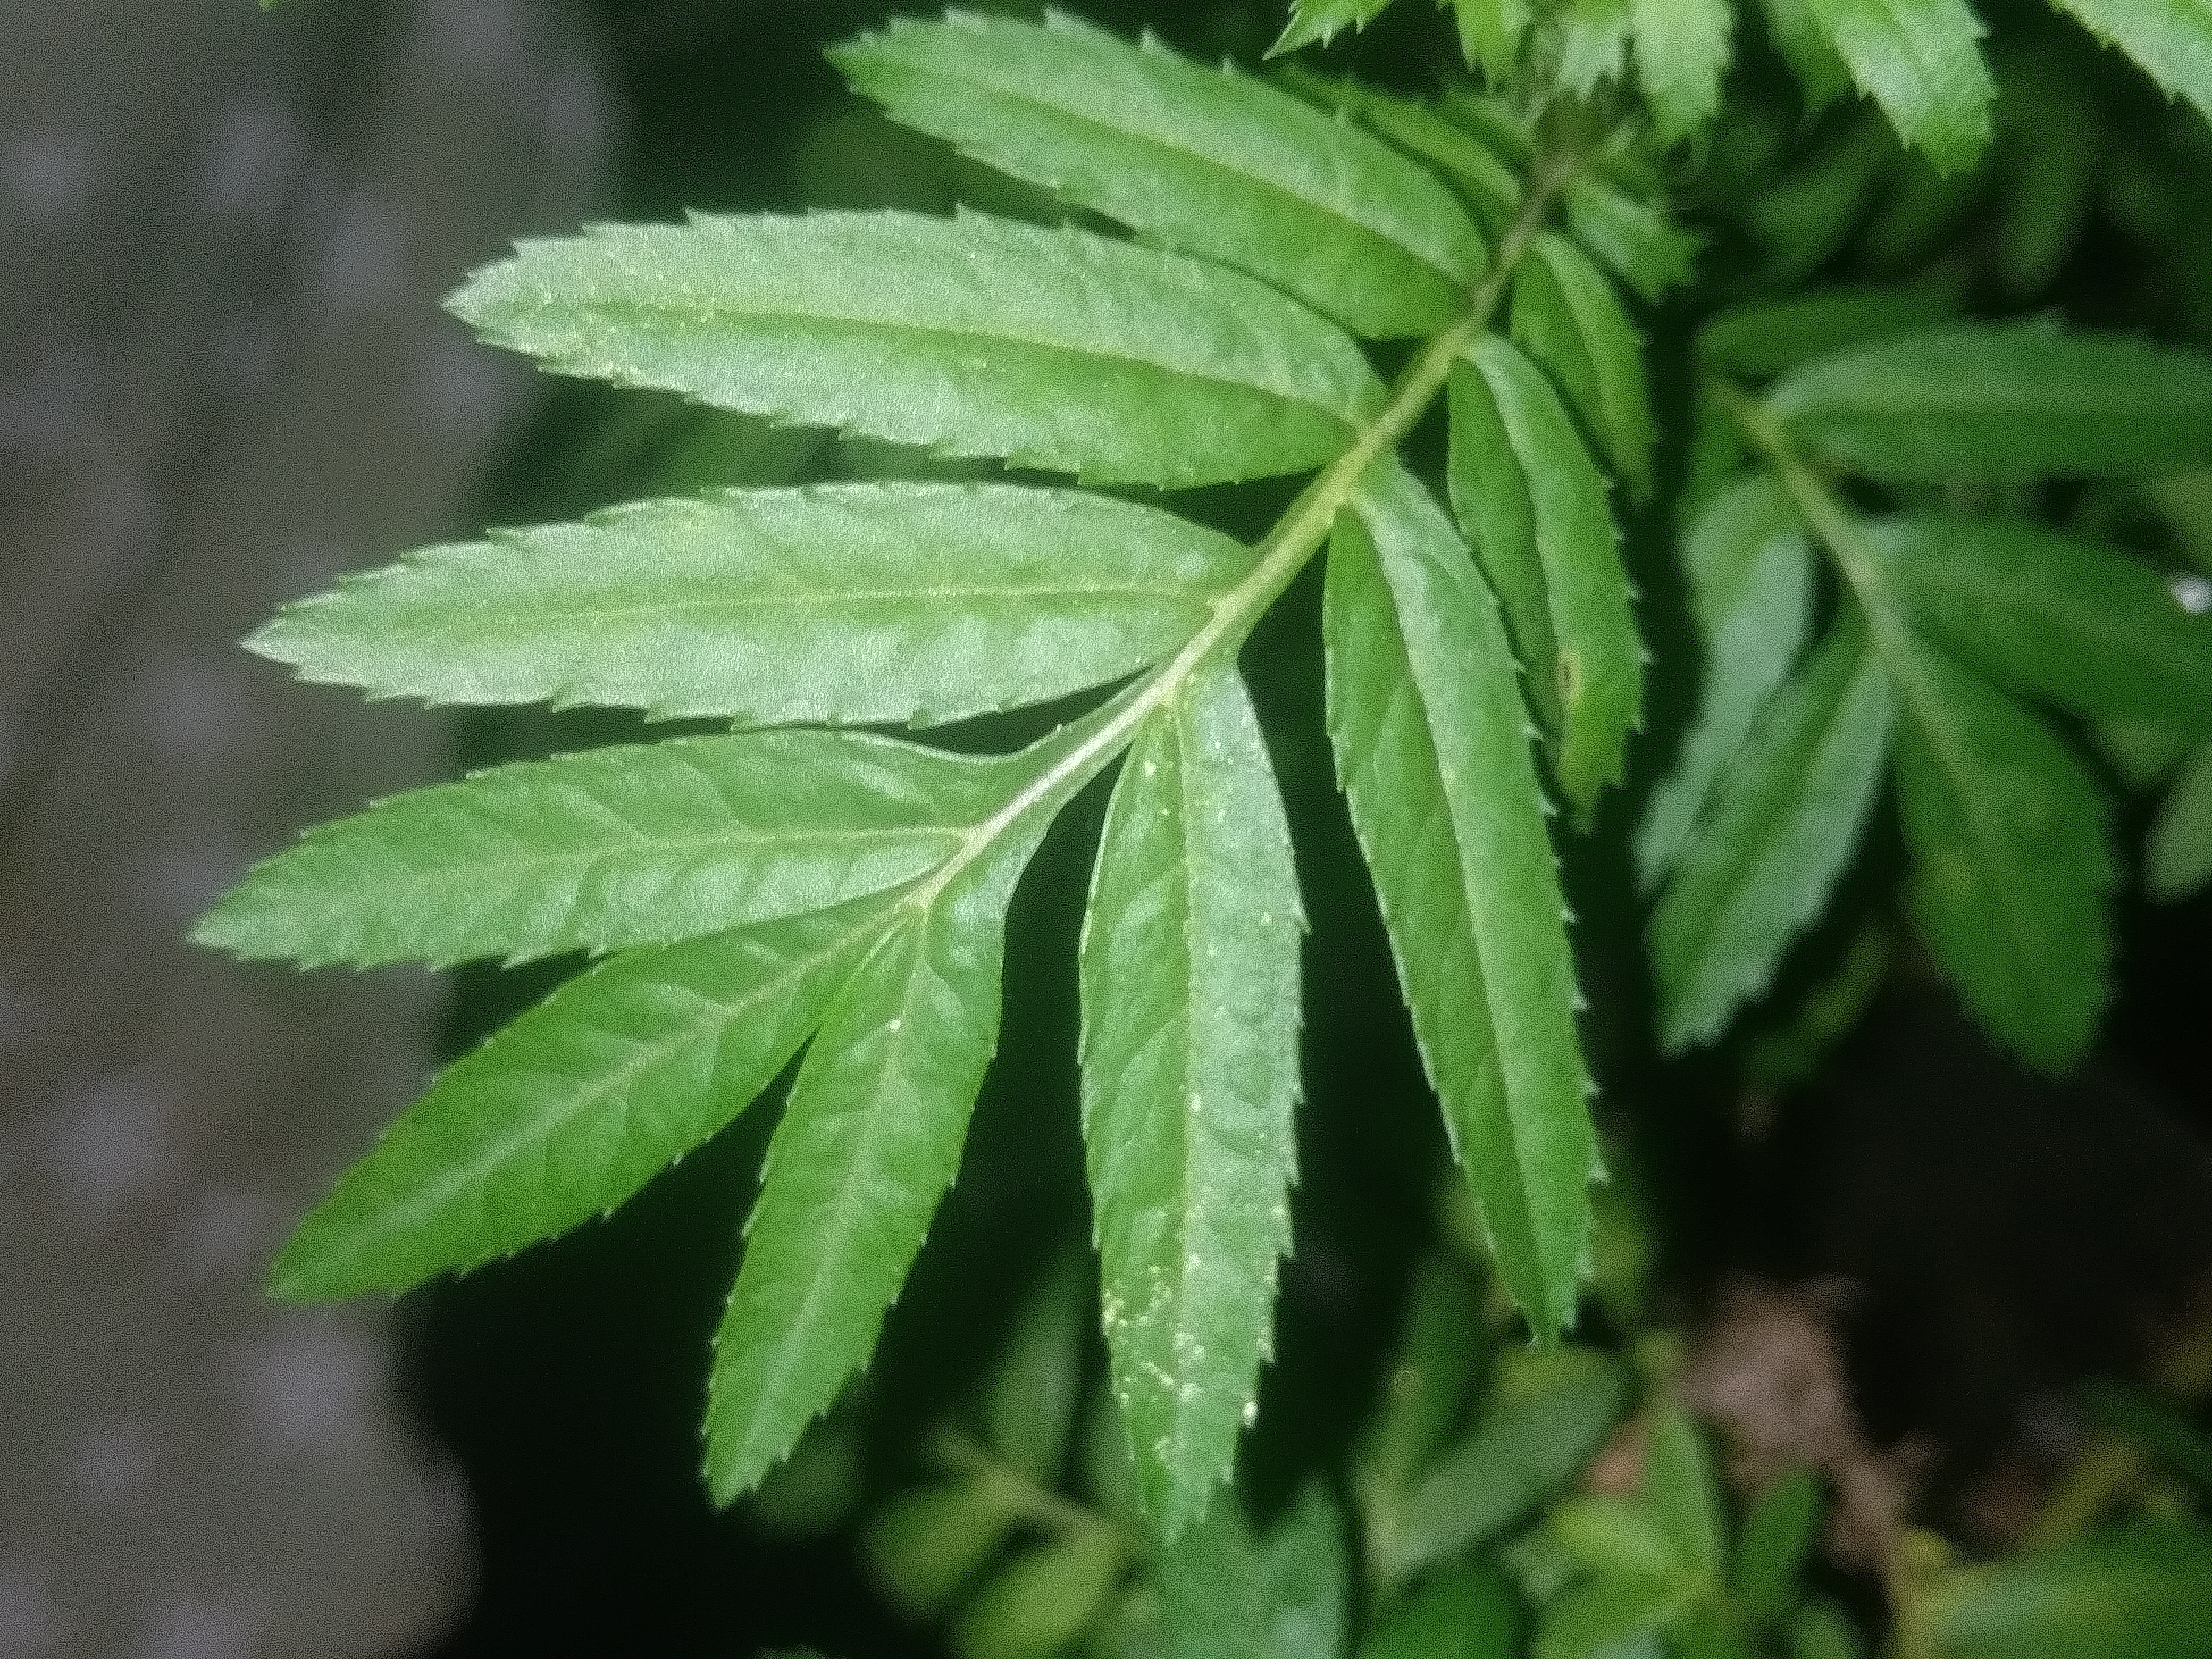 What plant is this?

marigold
